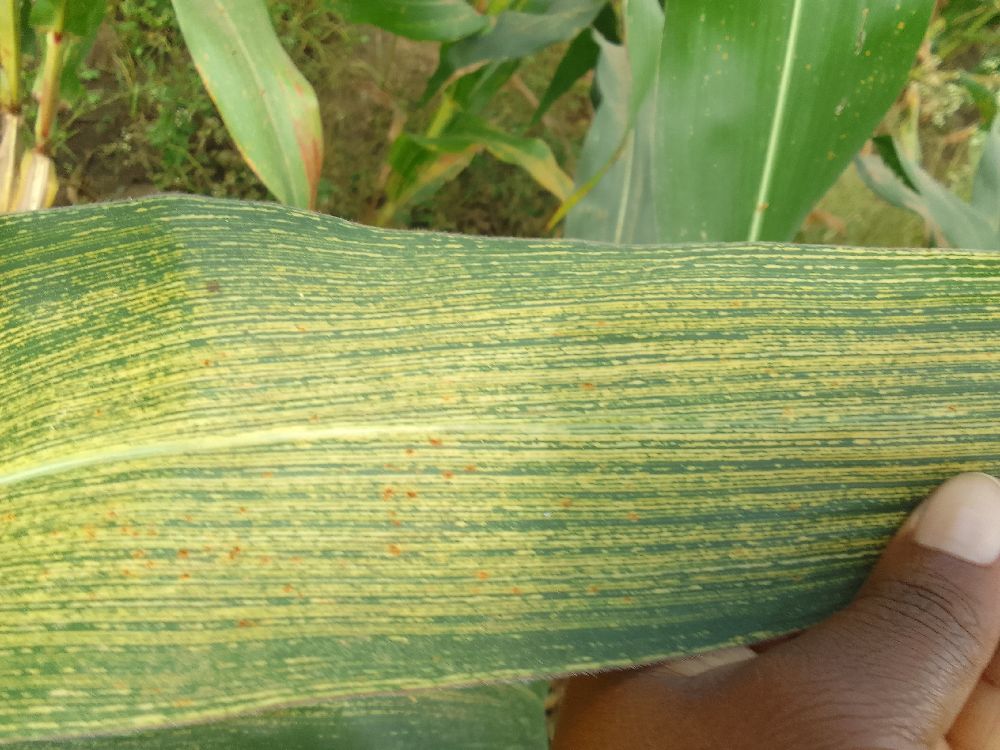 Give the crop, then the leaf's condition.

maize, maize streak virus
